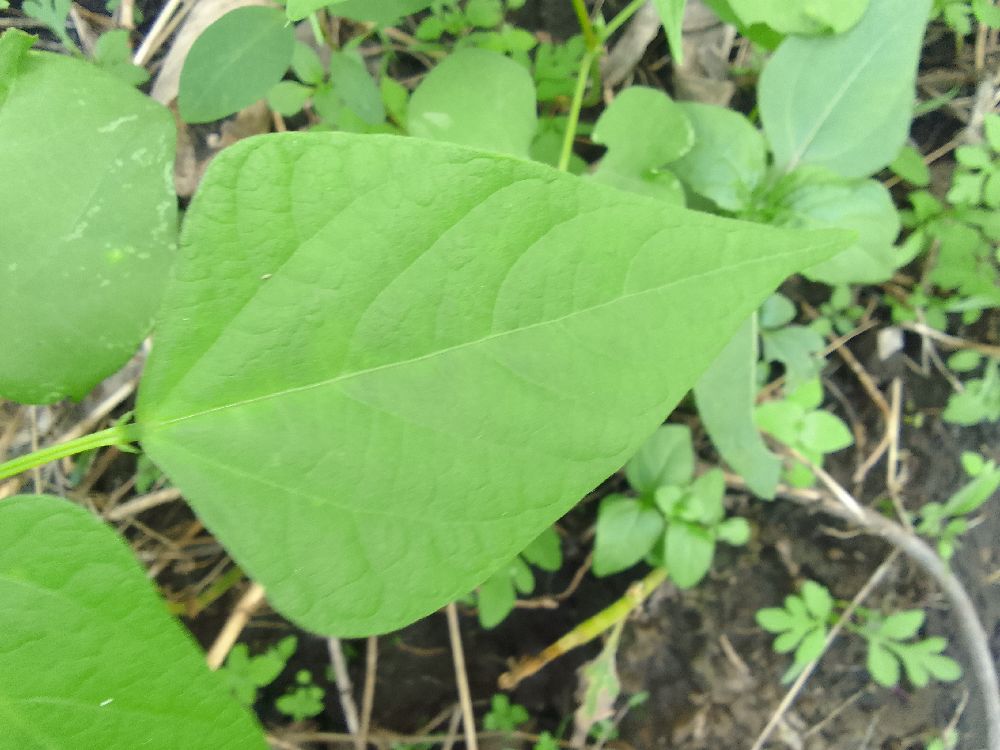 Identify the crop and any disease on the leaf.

common bean, bean rust
